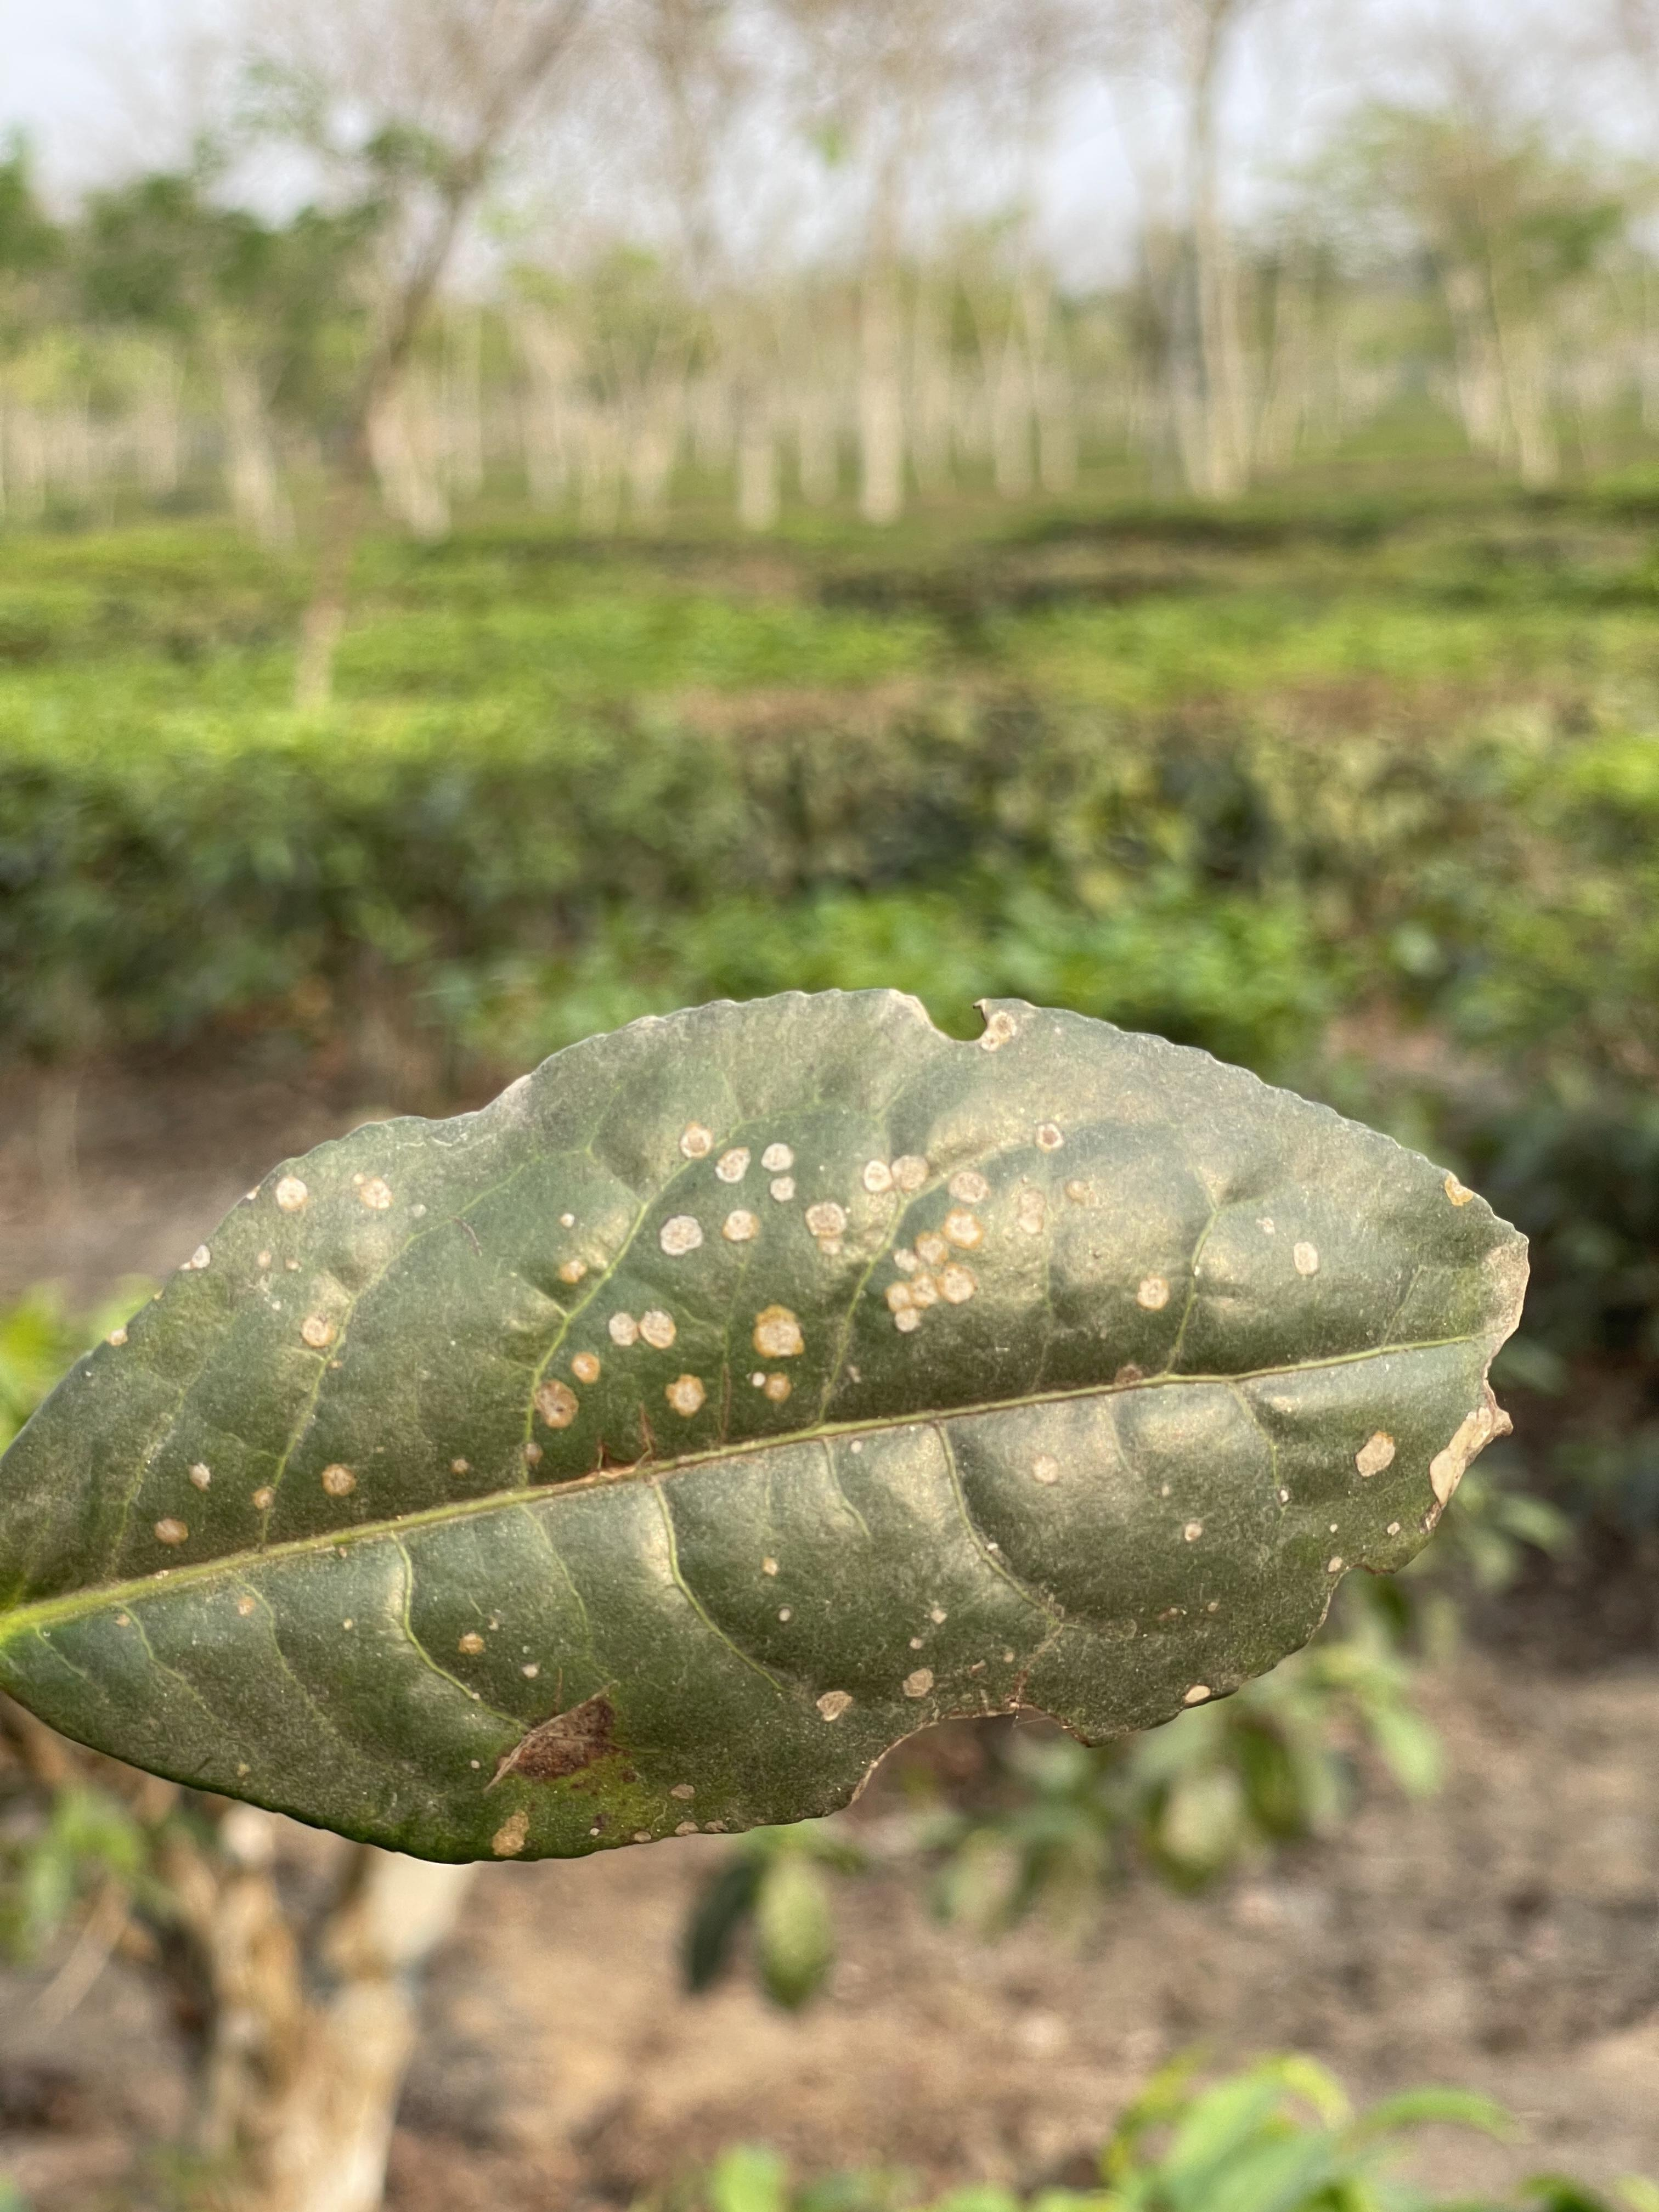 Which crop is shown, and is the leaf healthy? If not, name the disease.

tea, red rust
